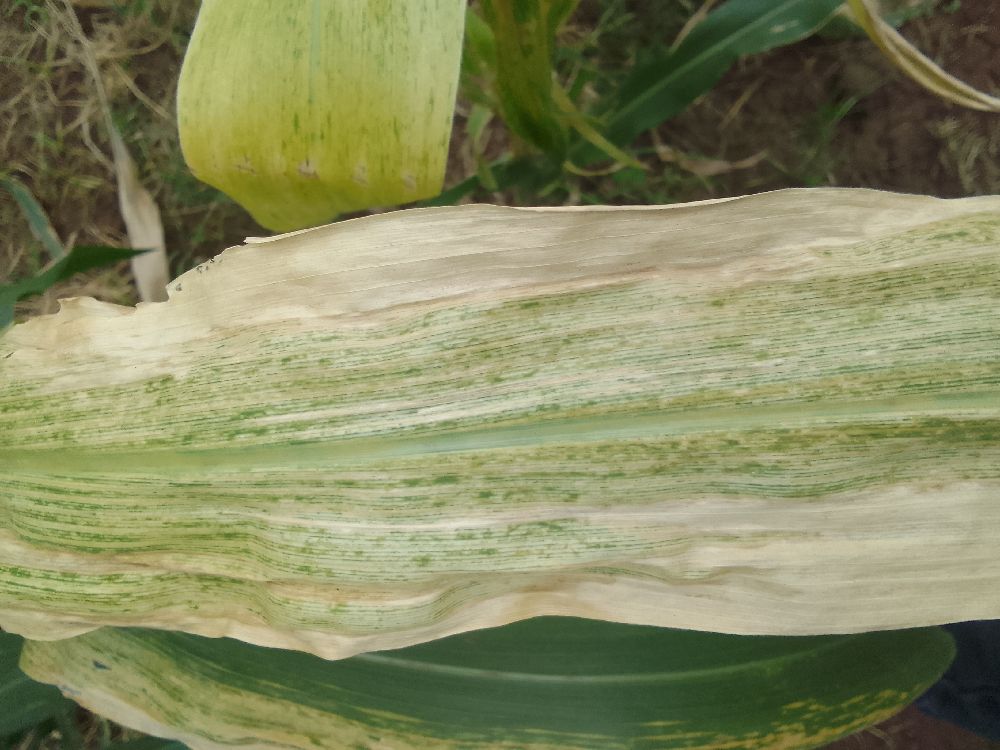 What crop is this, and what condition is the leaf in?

maize, maize lethal necrosis
